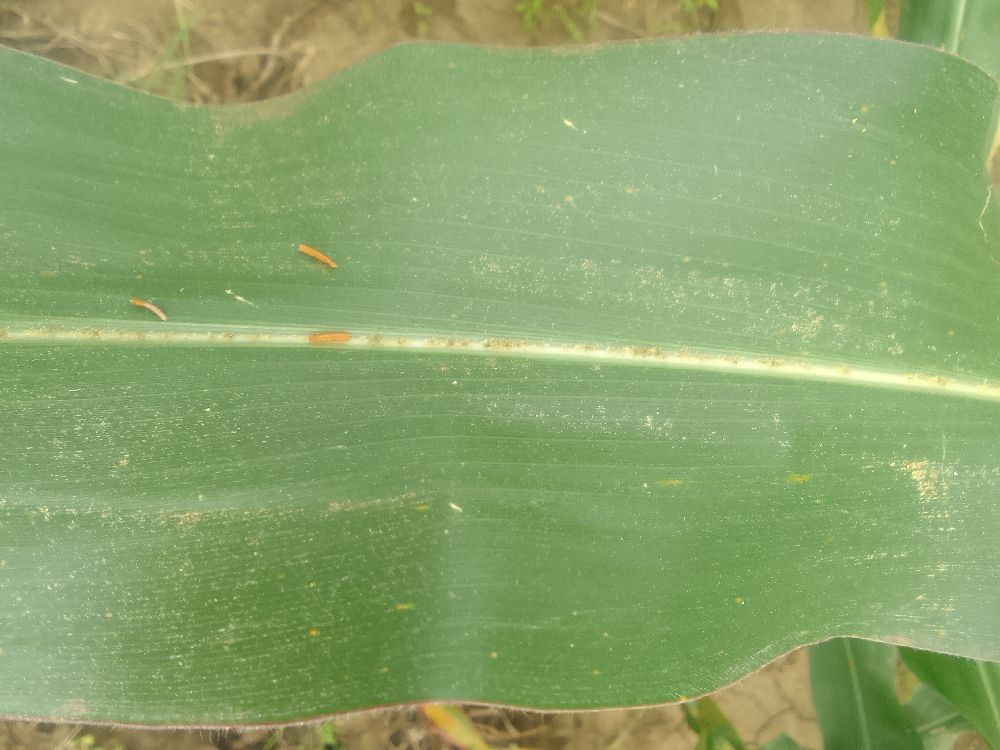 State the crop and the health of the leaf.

maize, healthy
